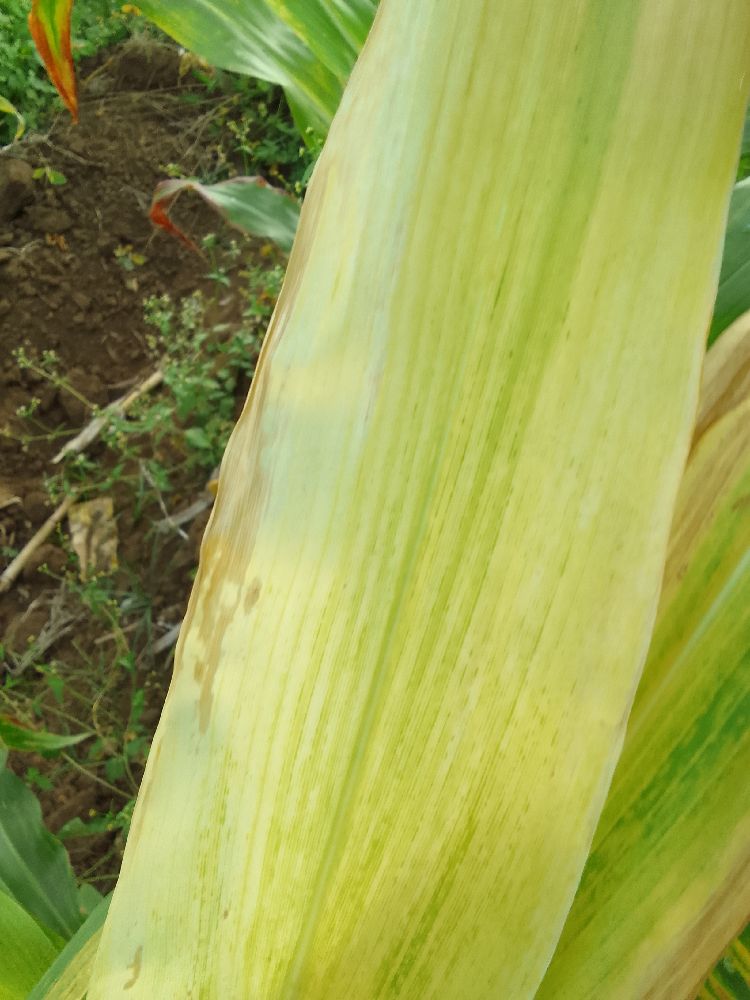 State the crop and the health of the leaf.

maize, maize lethal necrosis
